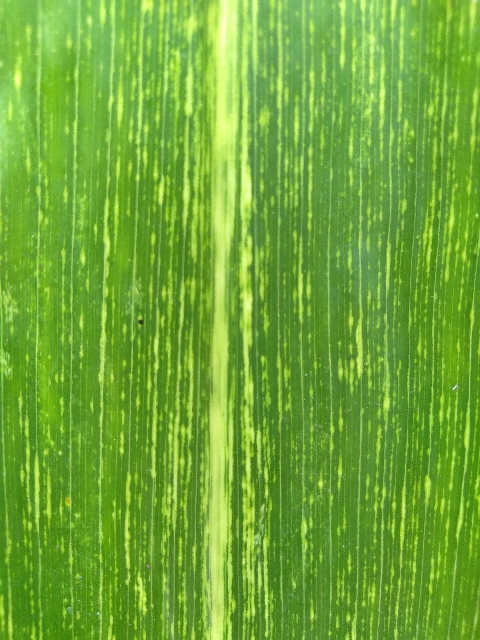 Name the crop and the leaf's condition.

maize, maize streak virus
